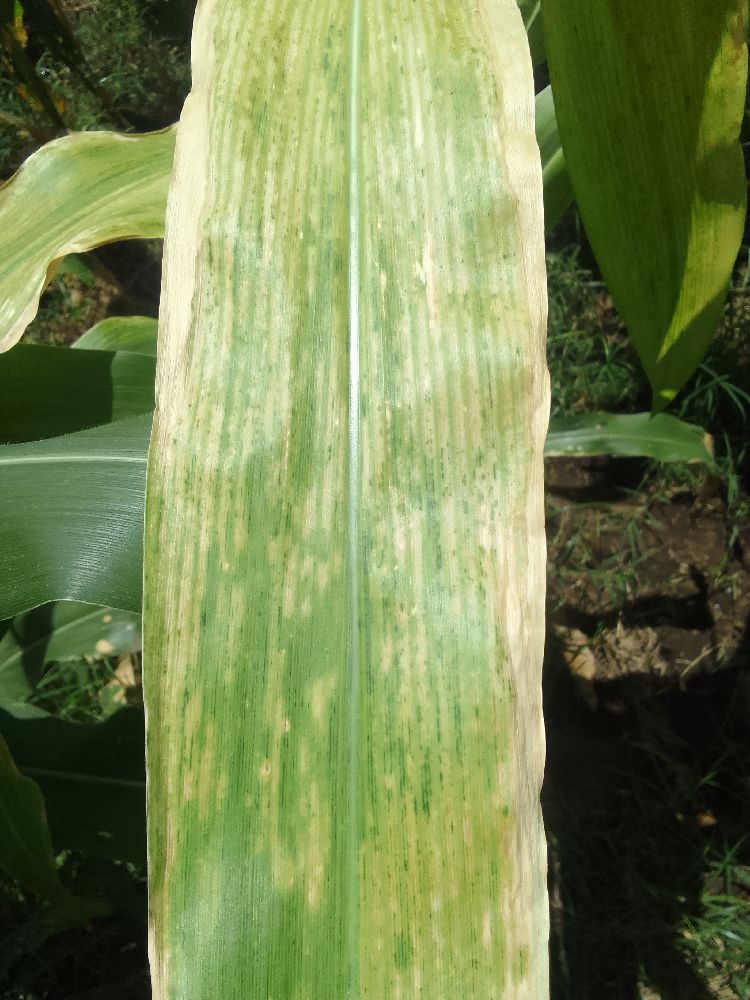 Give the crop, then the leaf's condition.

maize, maize lethal necrosis
